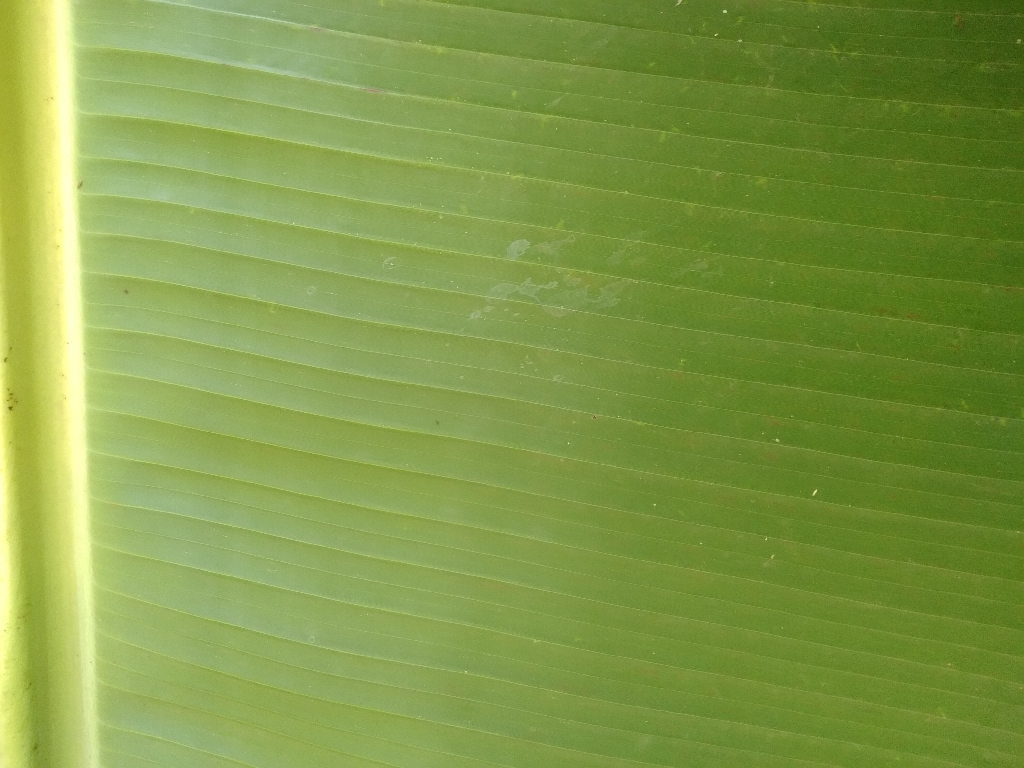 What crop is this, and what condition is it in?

banana, healthy
